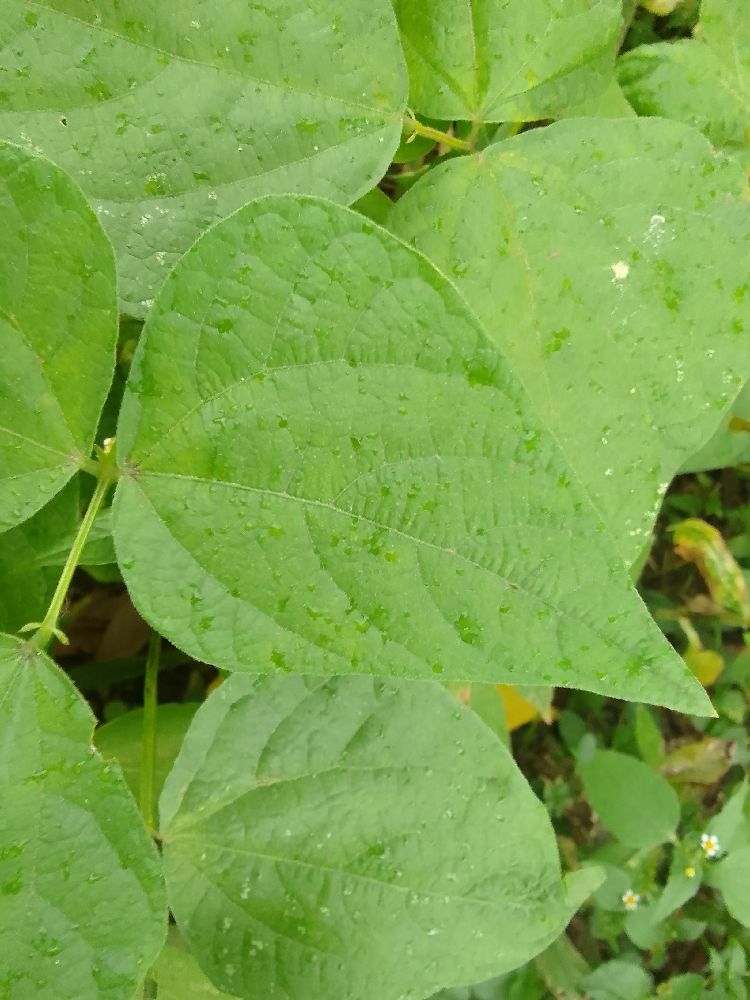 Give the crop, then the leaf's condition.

common bean, healthy
